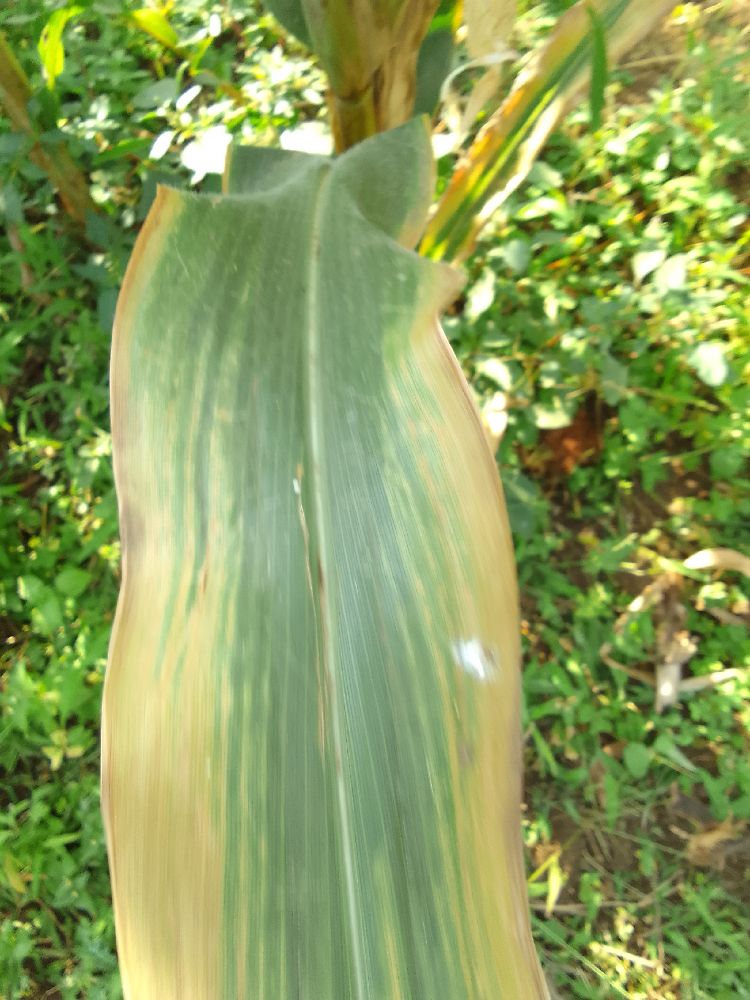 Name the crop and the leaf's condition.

maize, maize lethal necrosis
